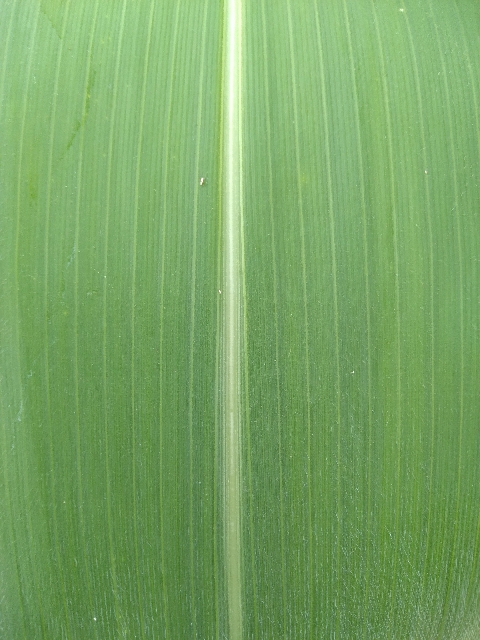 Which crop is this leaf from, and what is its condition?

maize, healthy
